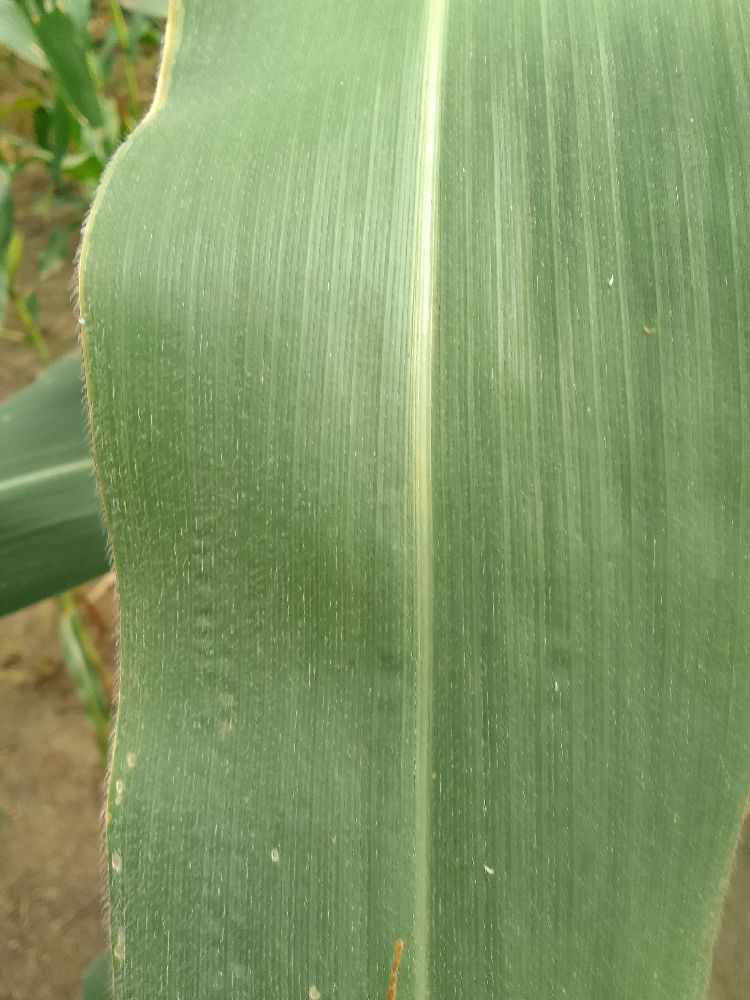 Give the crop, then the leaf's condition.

maize, healthy
